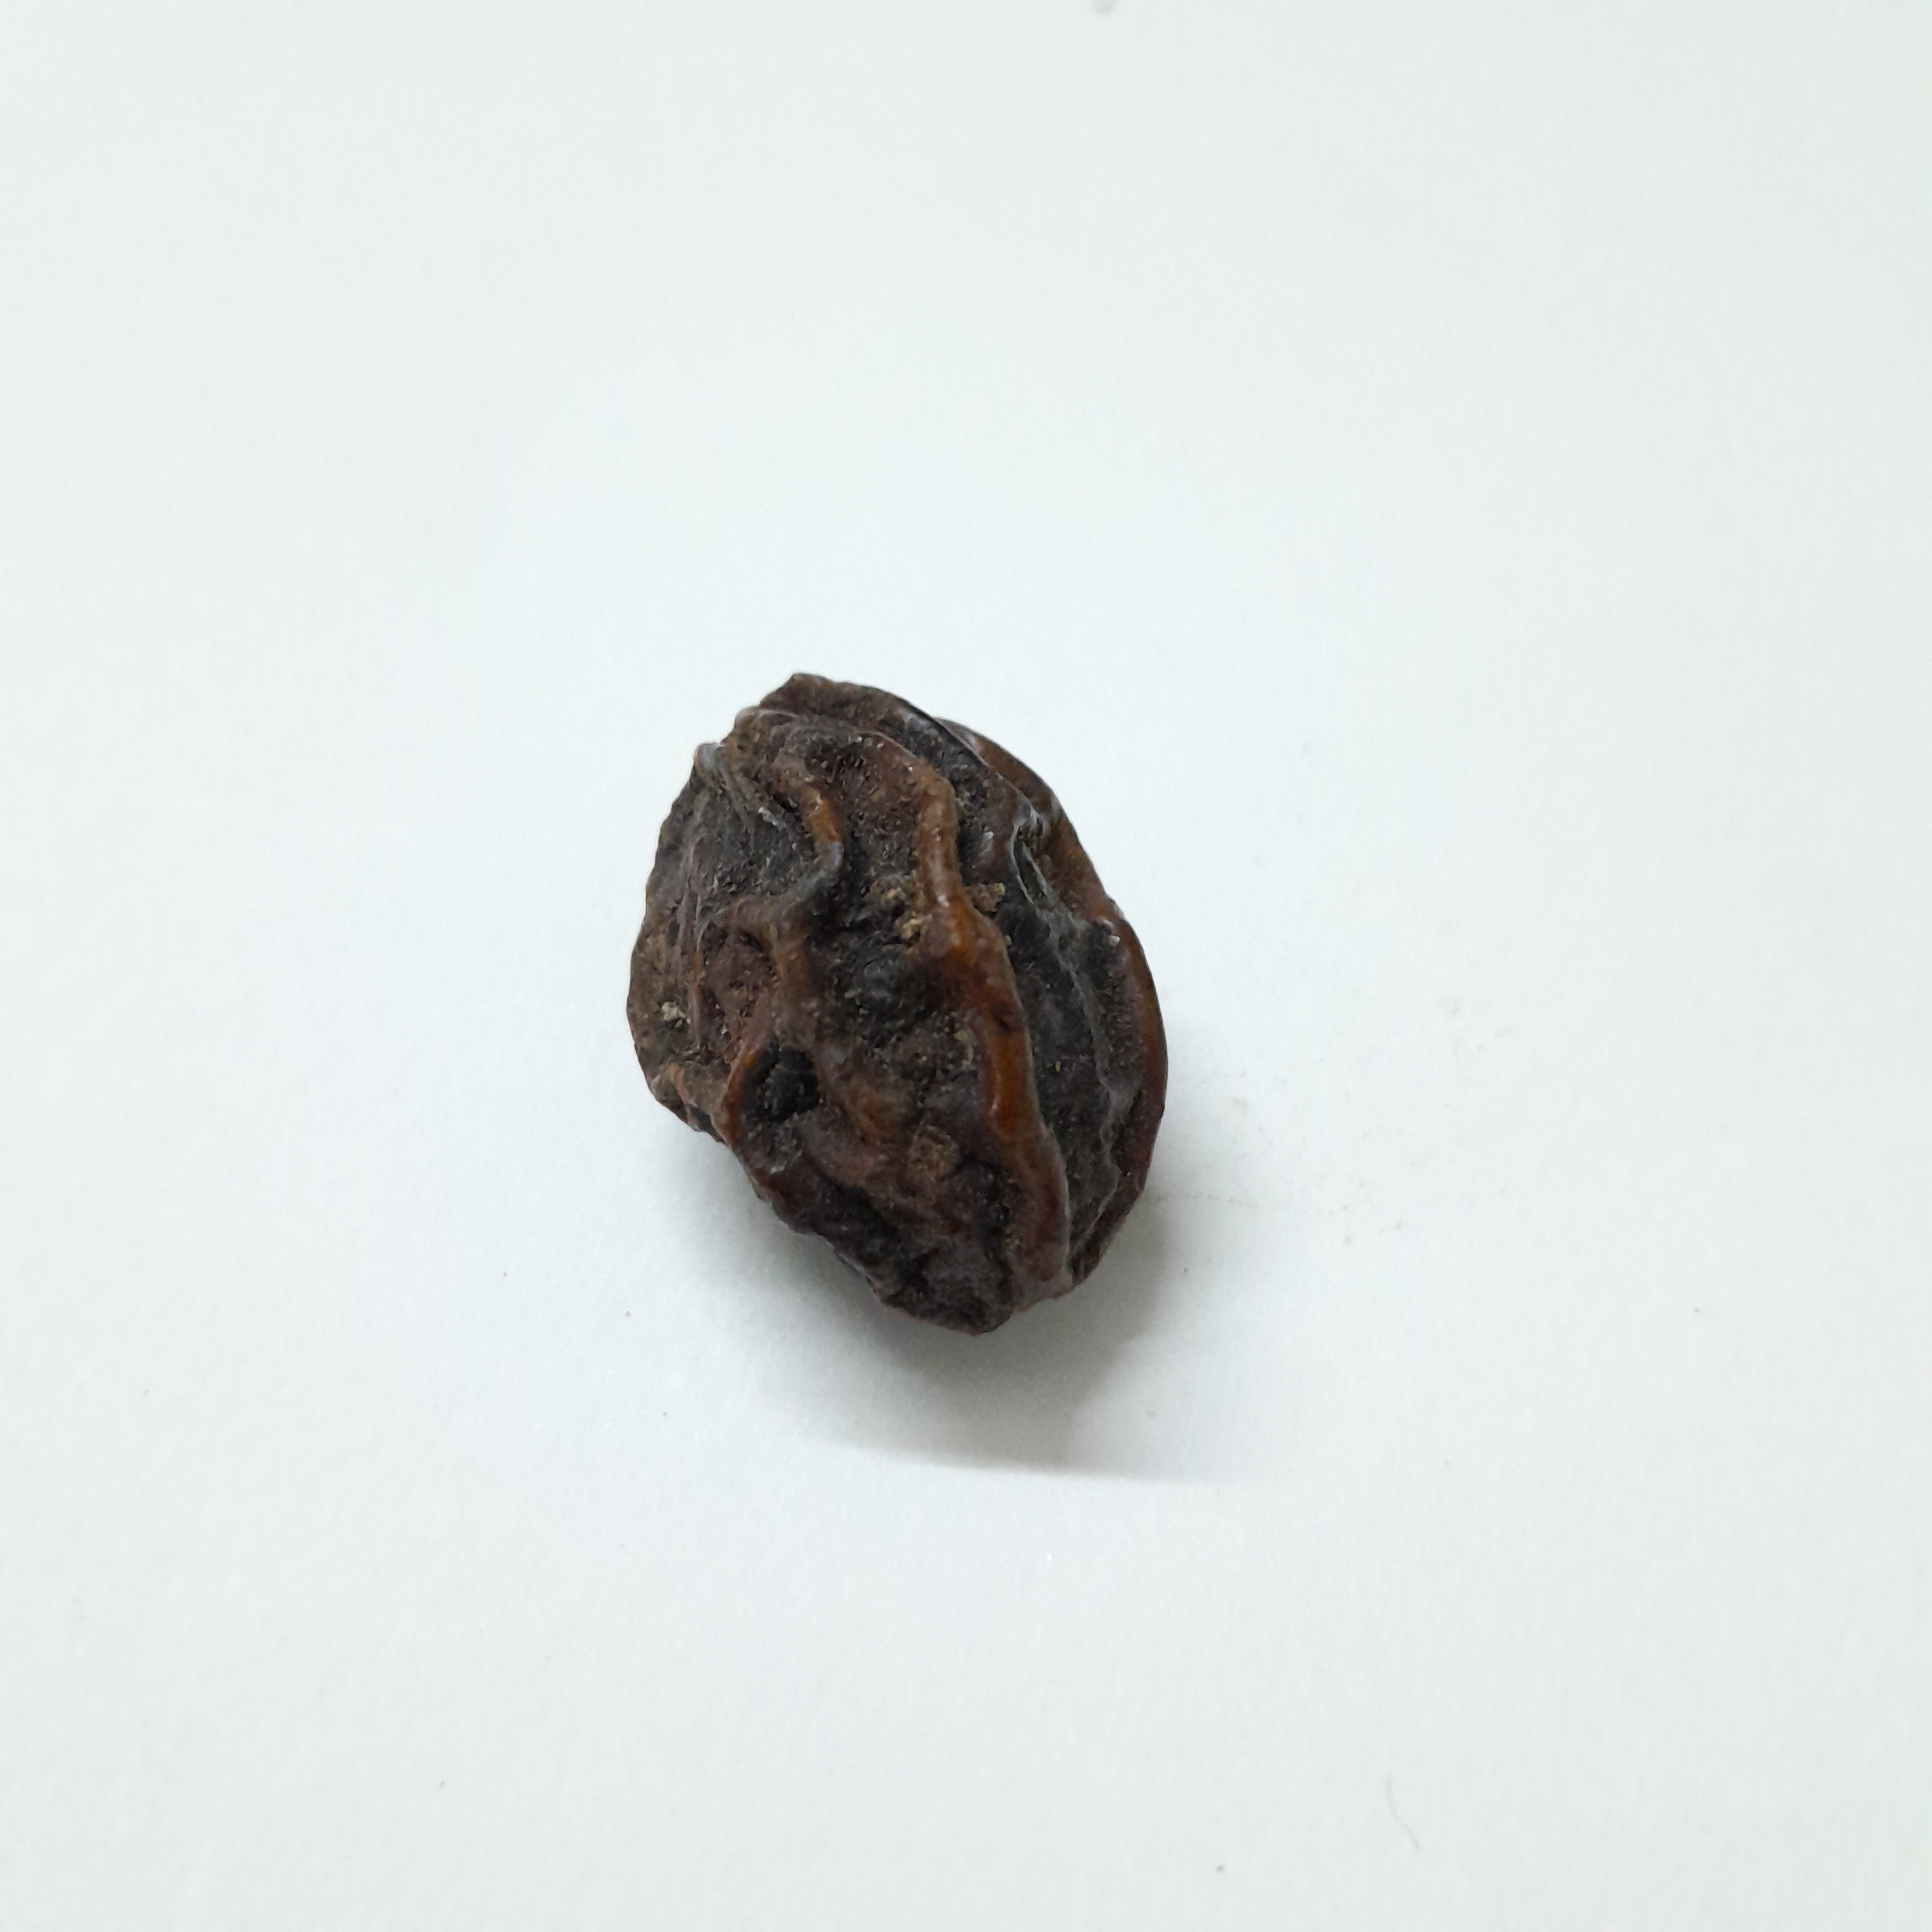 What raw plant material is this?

kadukharik
